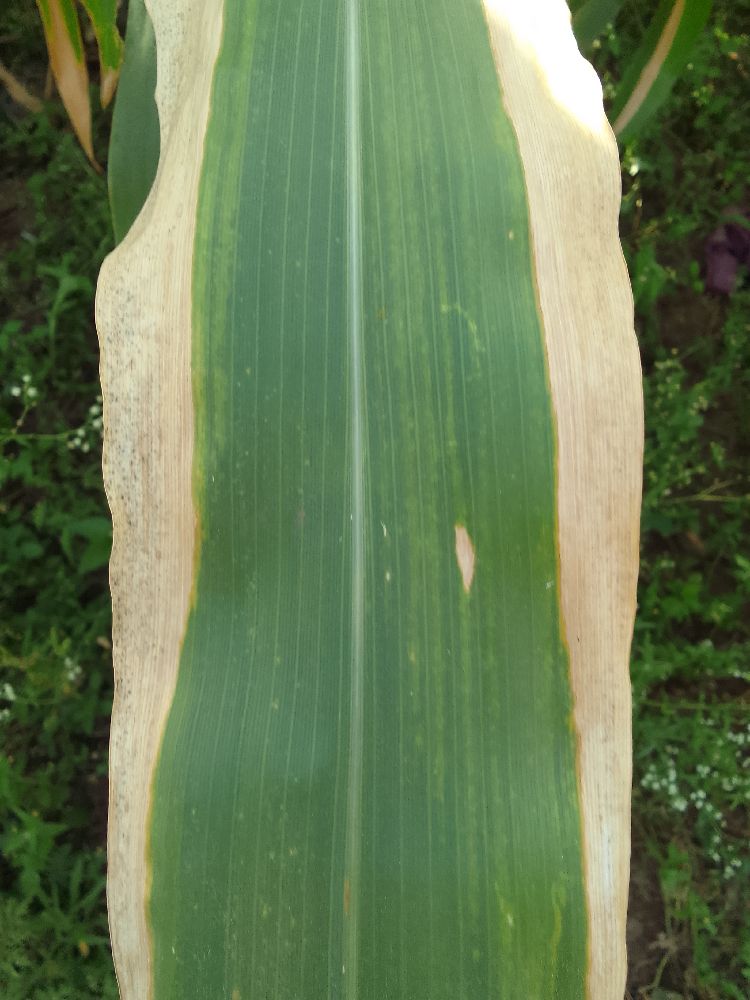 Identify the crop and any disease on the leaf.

maize, maize lethal necrosis
